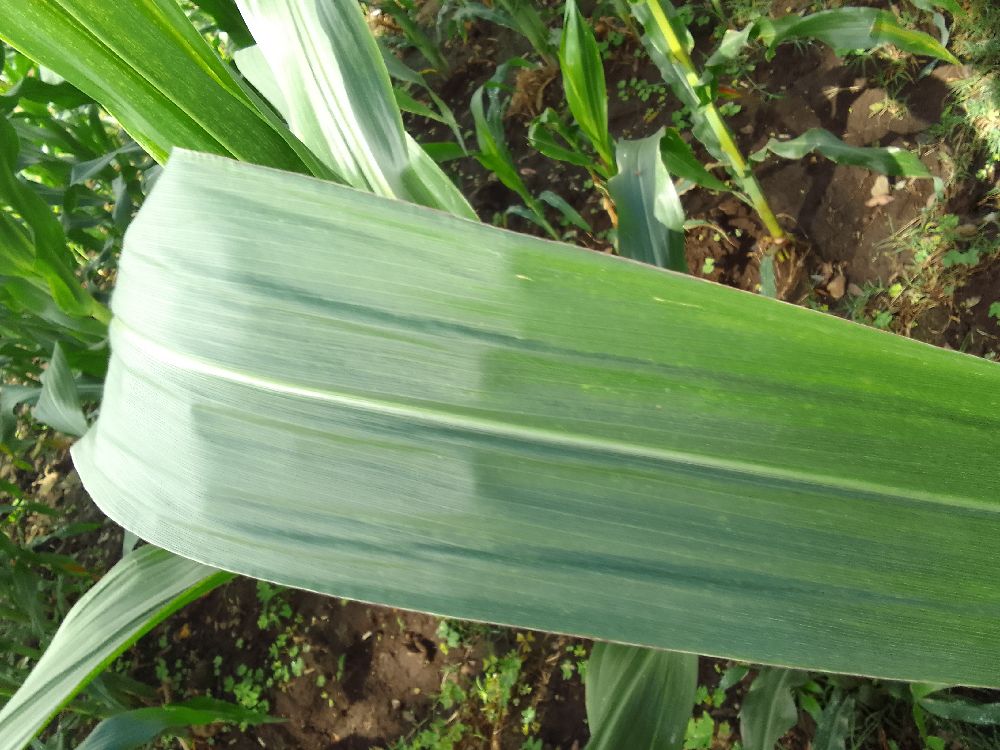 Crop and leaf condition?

maize, healthy
